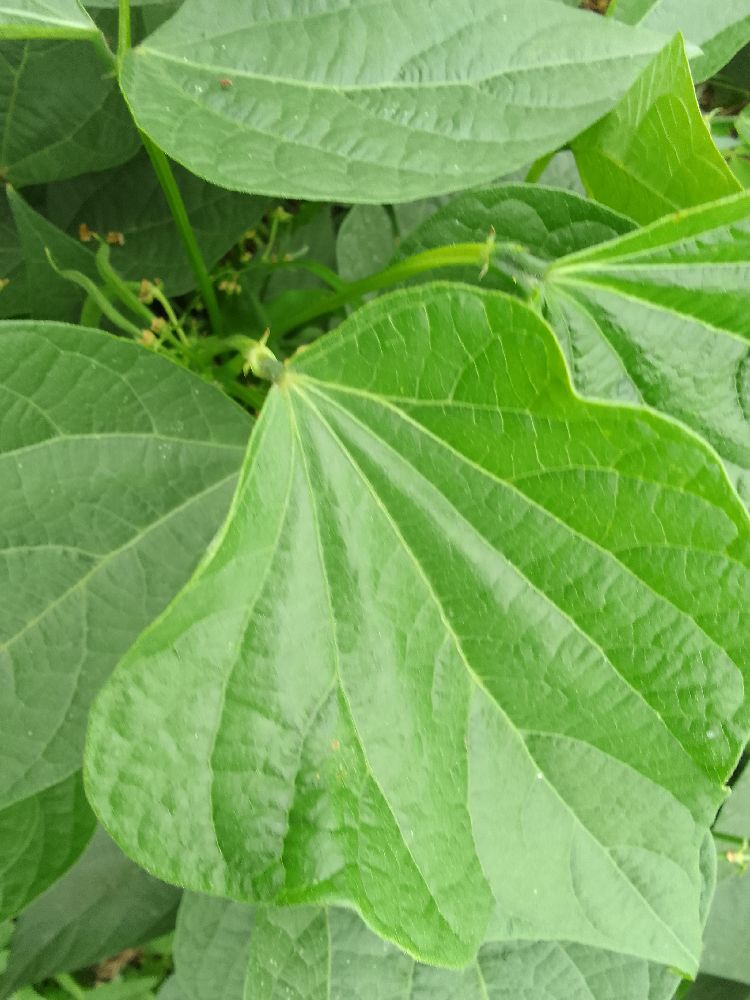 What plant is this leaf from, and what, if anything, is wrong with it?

common bean, healthy
